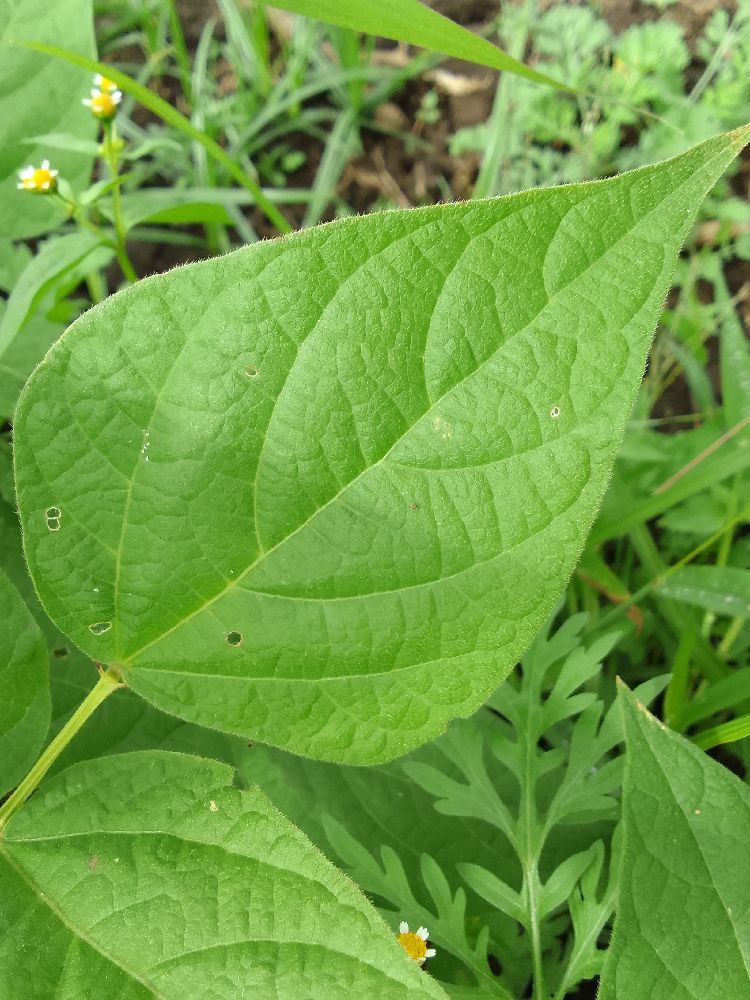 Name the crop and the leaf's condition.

common bean, healthy
